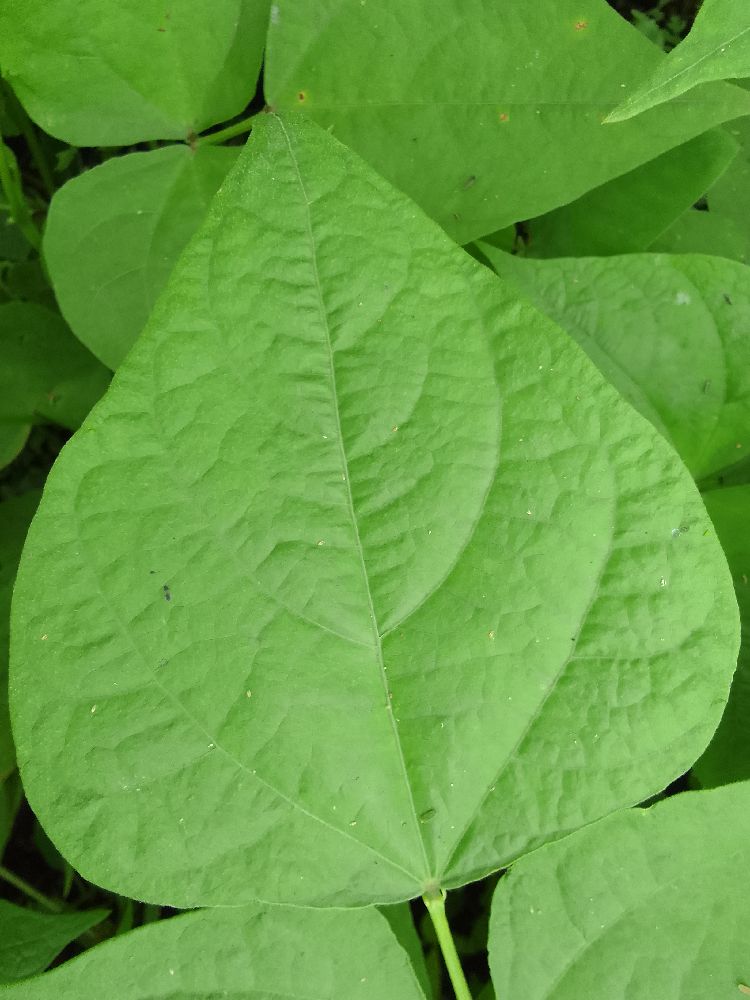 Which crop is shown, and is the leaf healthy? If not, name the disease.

common bean, healthy
